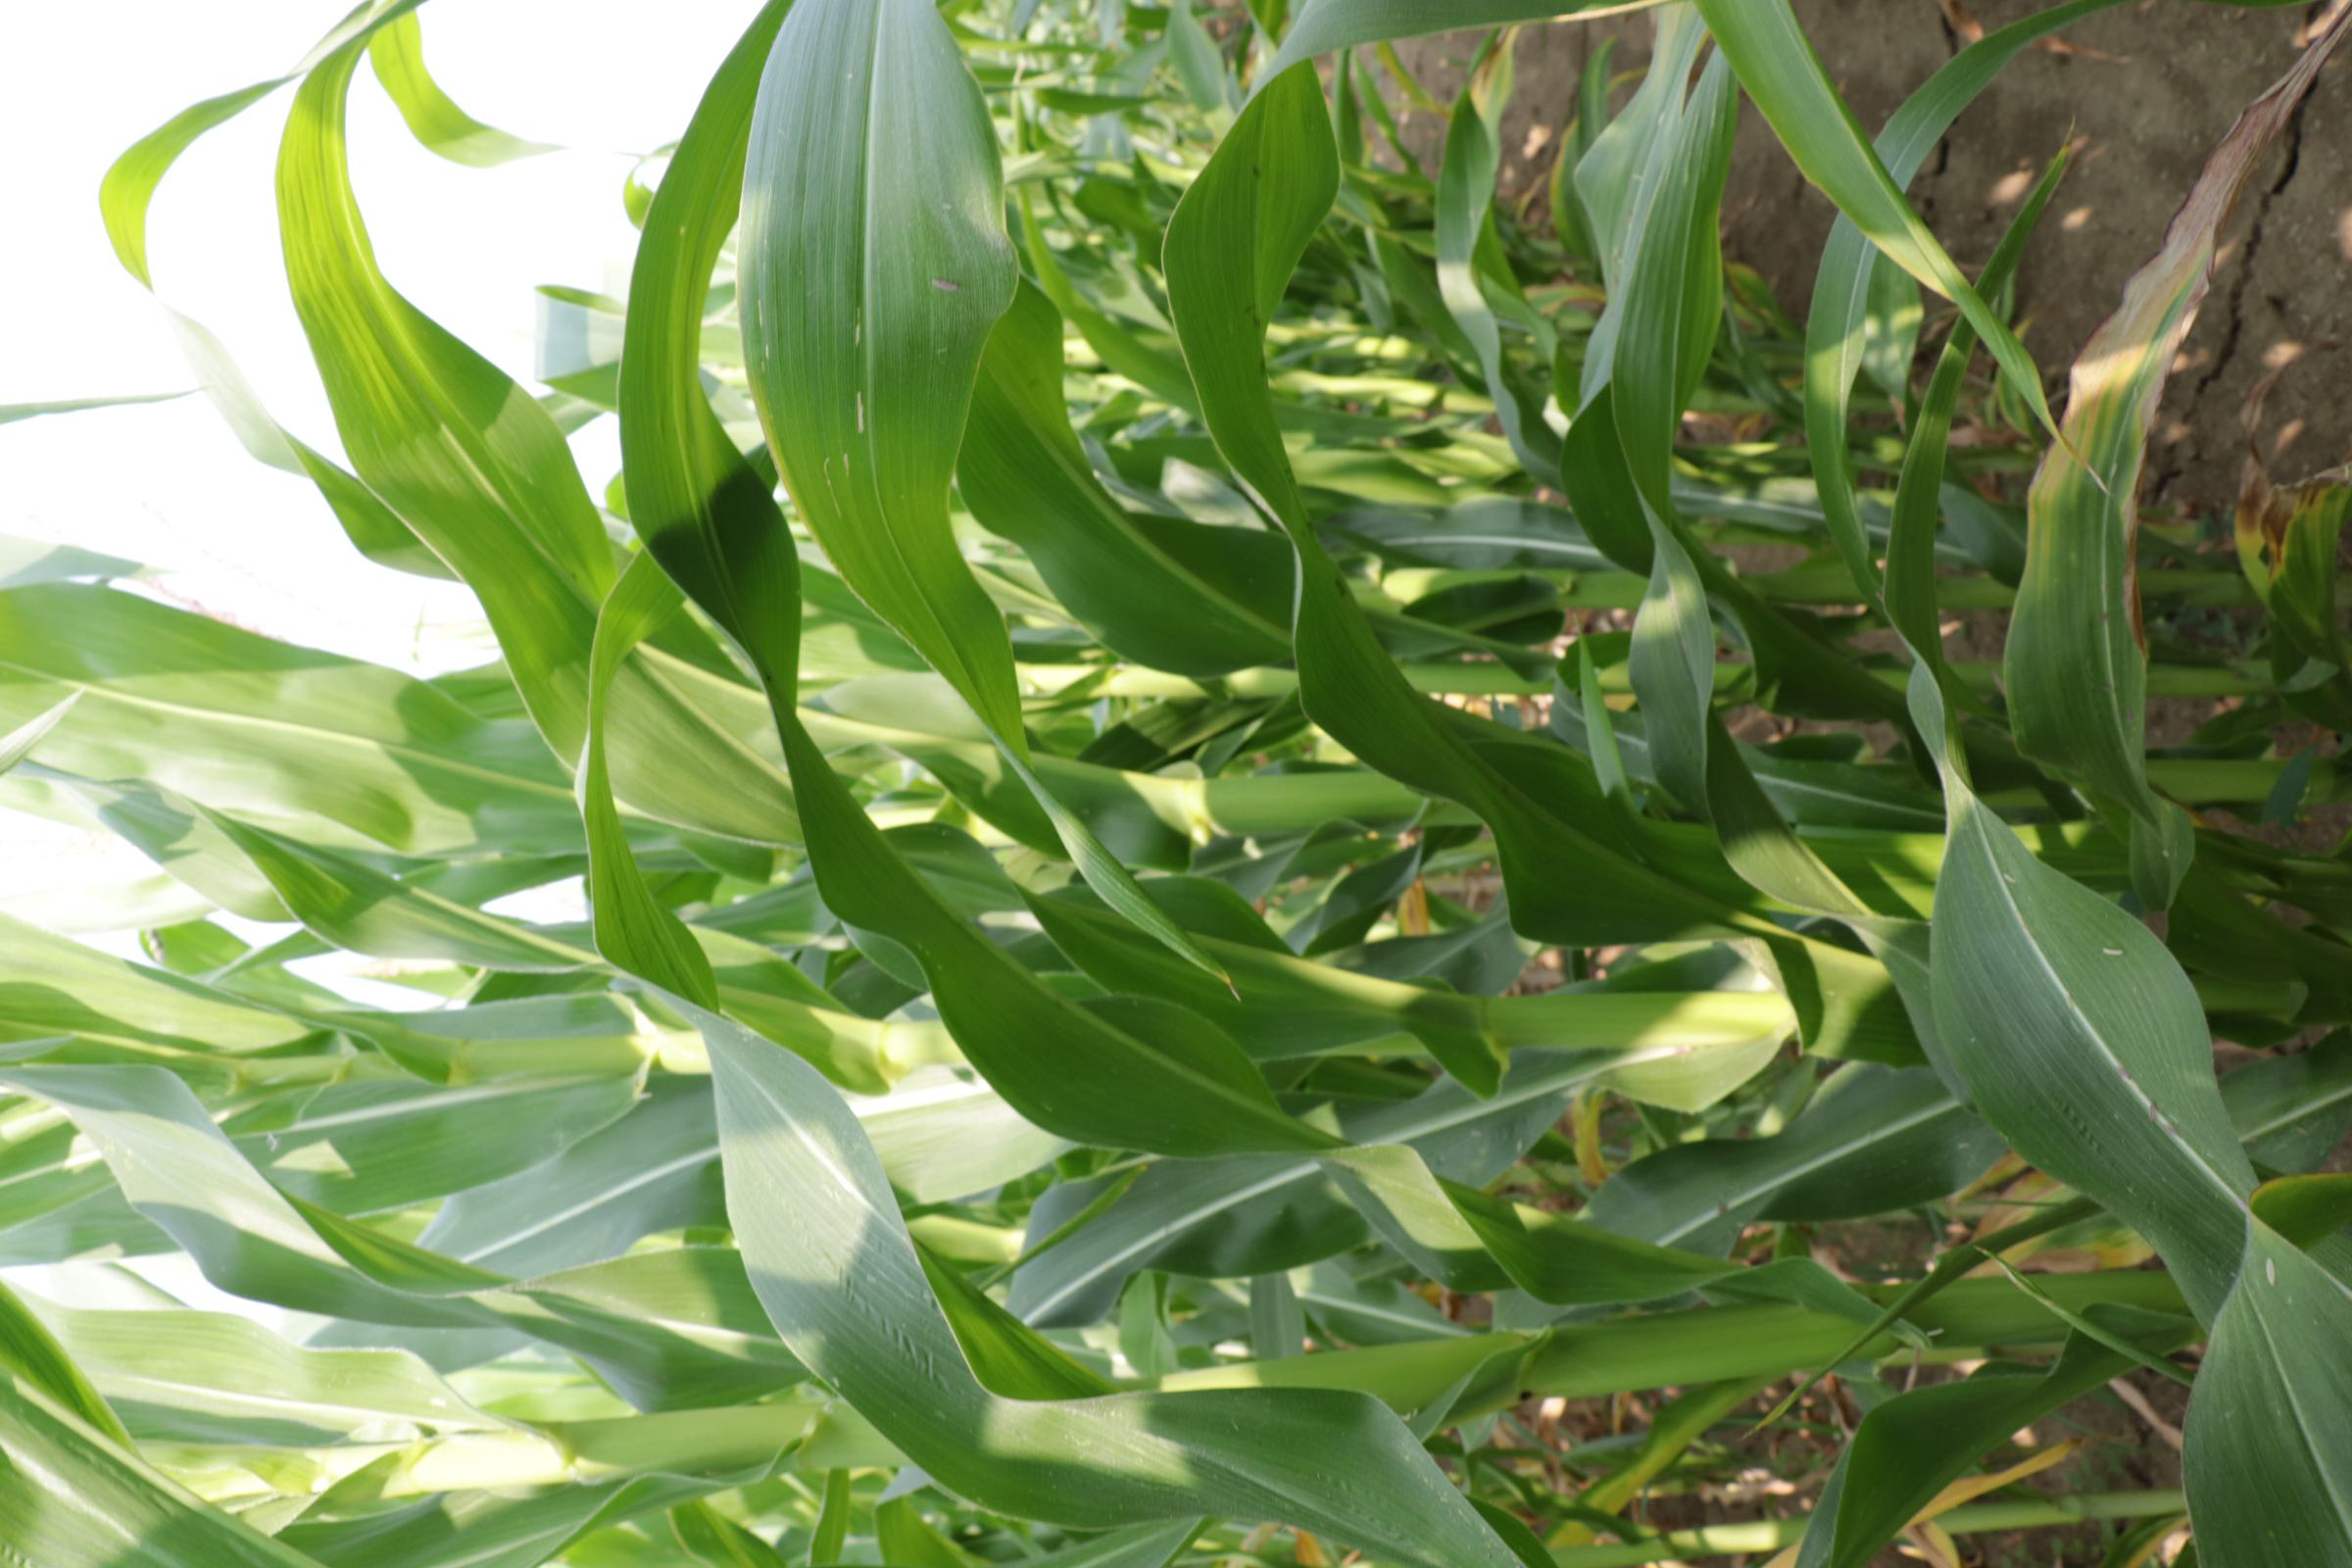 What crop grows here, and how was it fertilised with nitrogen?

maize, reduced nitrogen fertilisation
